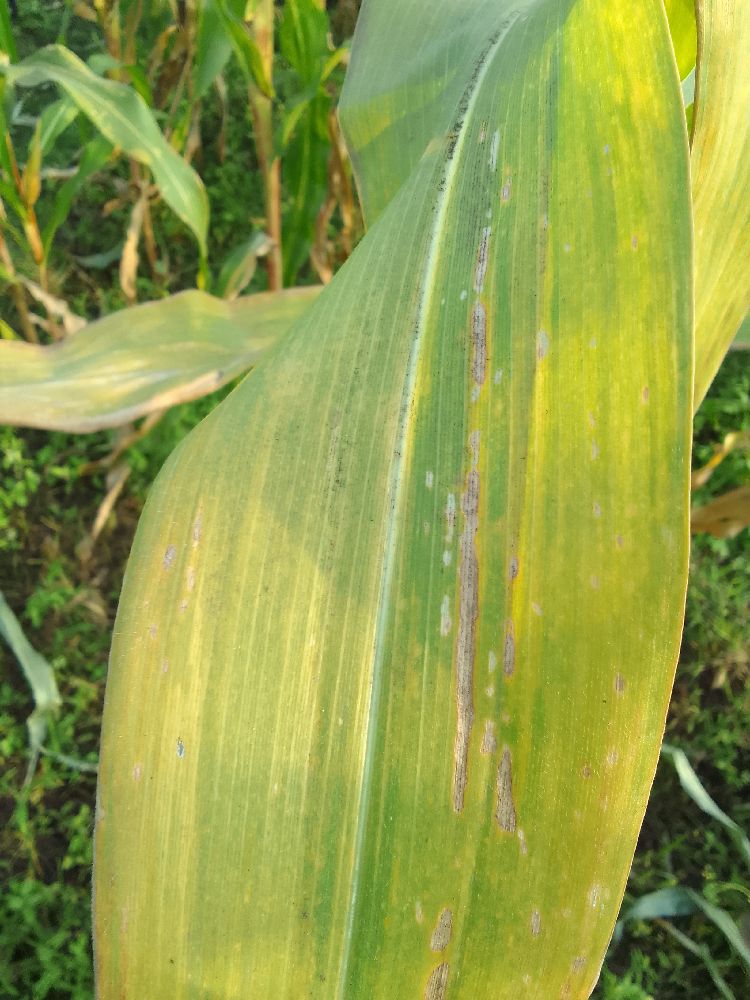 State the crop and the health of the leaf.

maize, maize lethal necrosis
